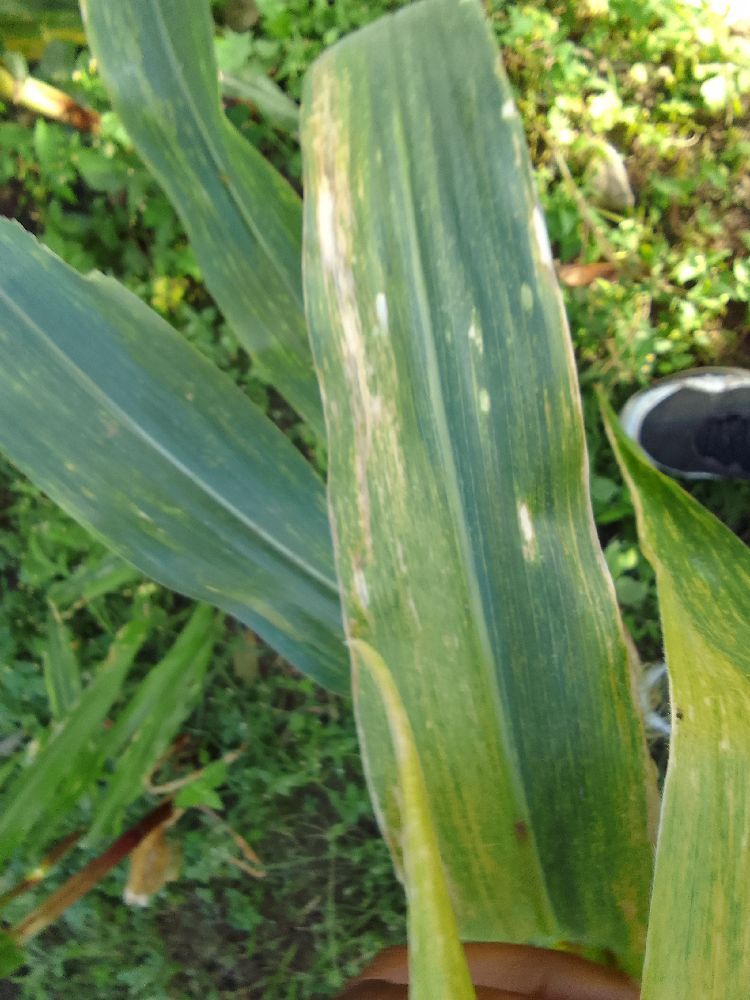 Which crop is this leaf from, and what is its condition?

maize, maize lethal necrosis
